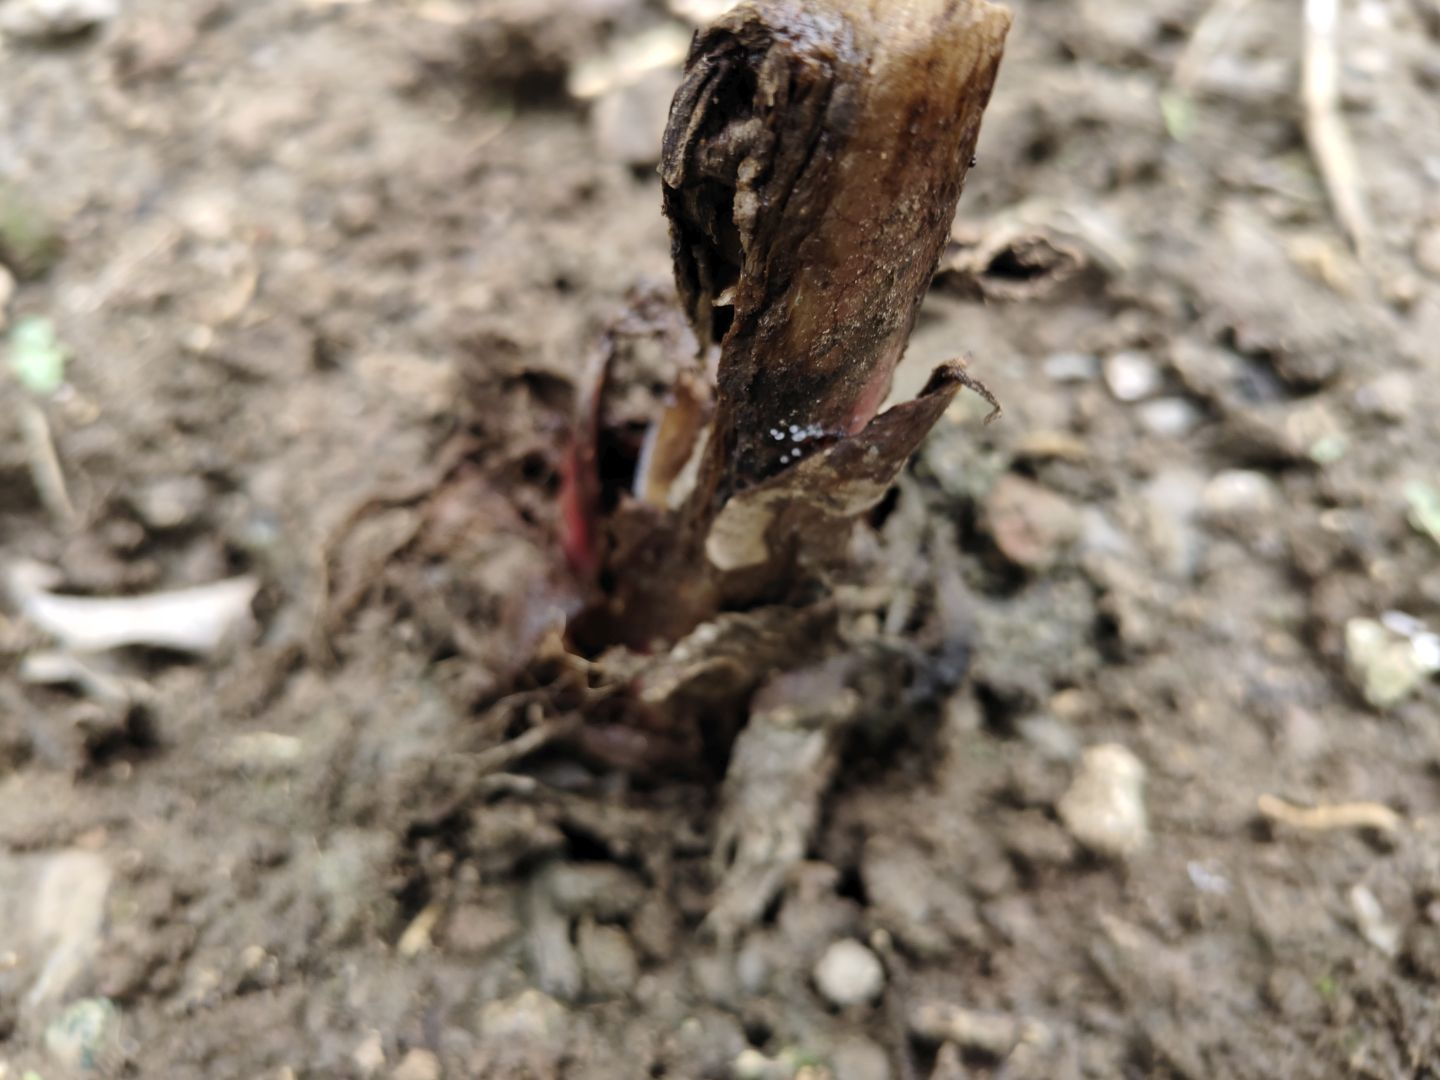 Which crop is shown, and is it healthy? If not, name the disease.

taro, root rot
